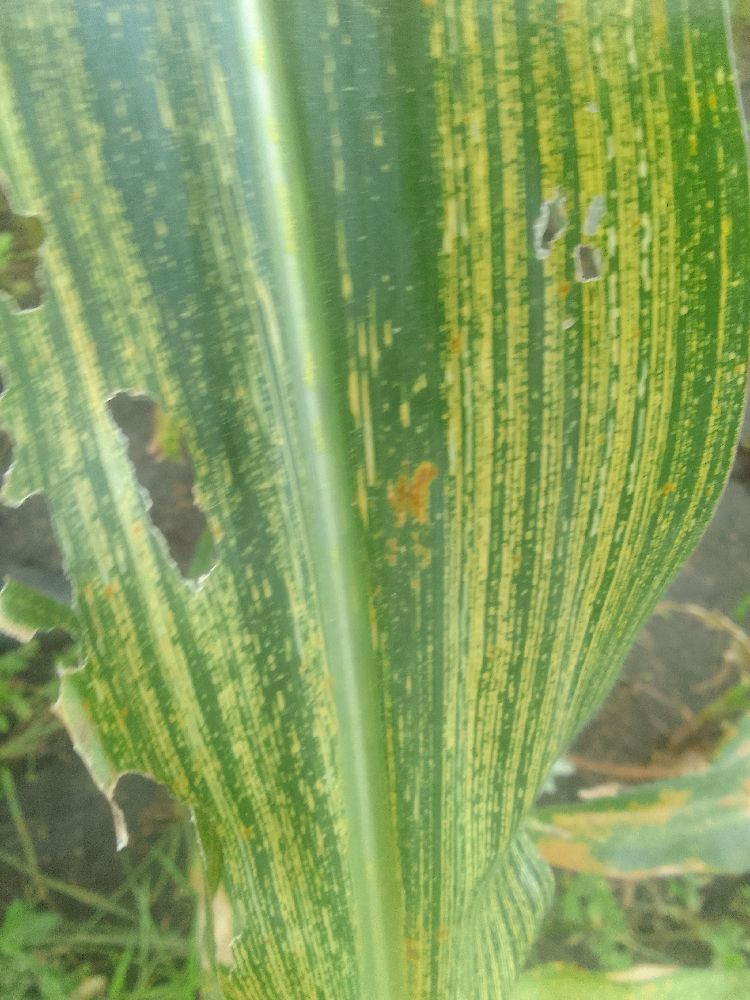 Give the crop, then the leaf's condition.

maize, maize streak virus
